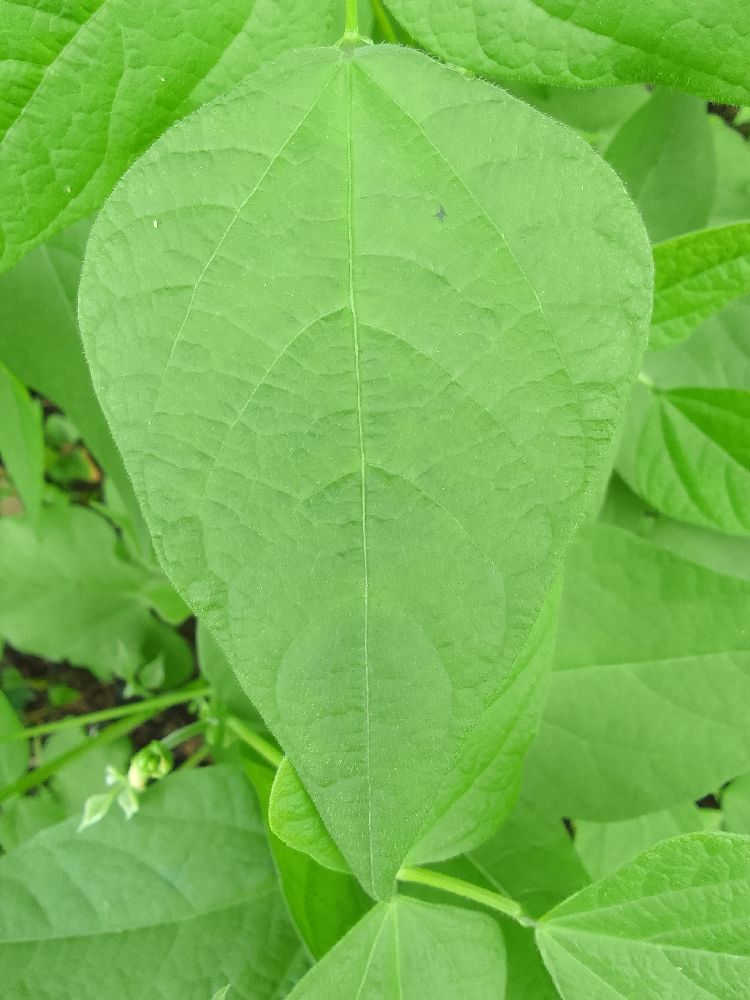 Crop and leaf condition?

common bean, healthy
